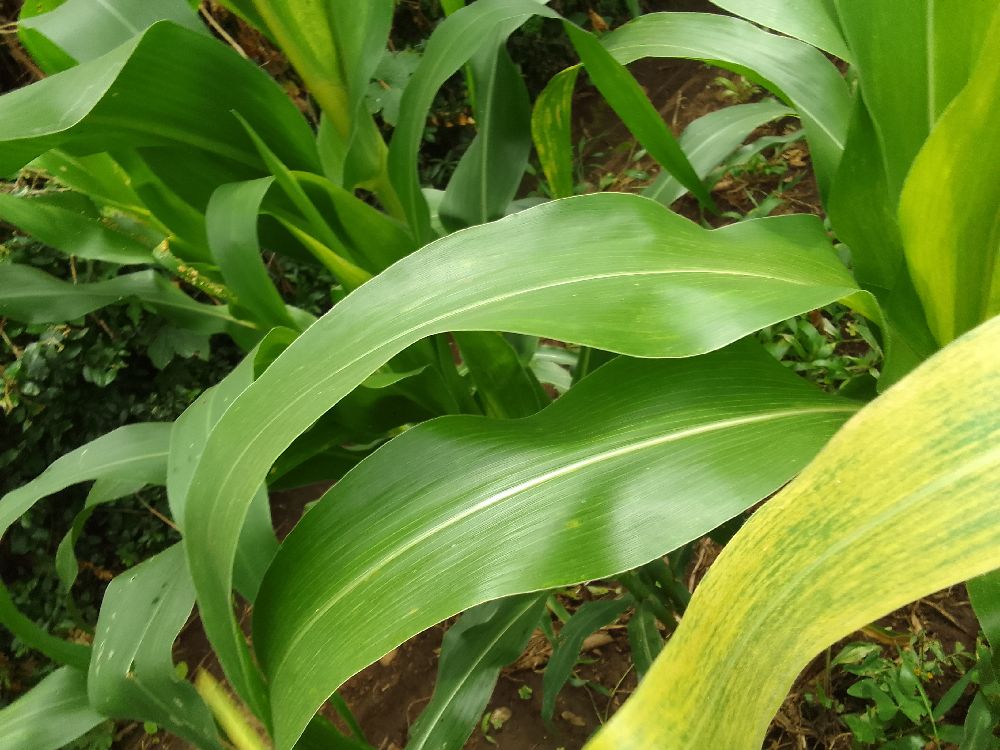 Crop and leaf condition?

maize, maize lethal necrosis
